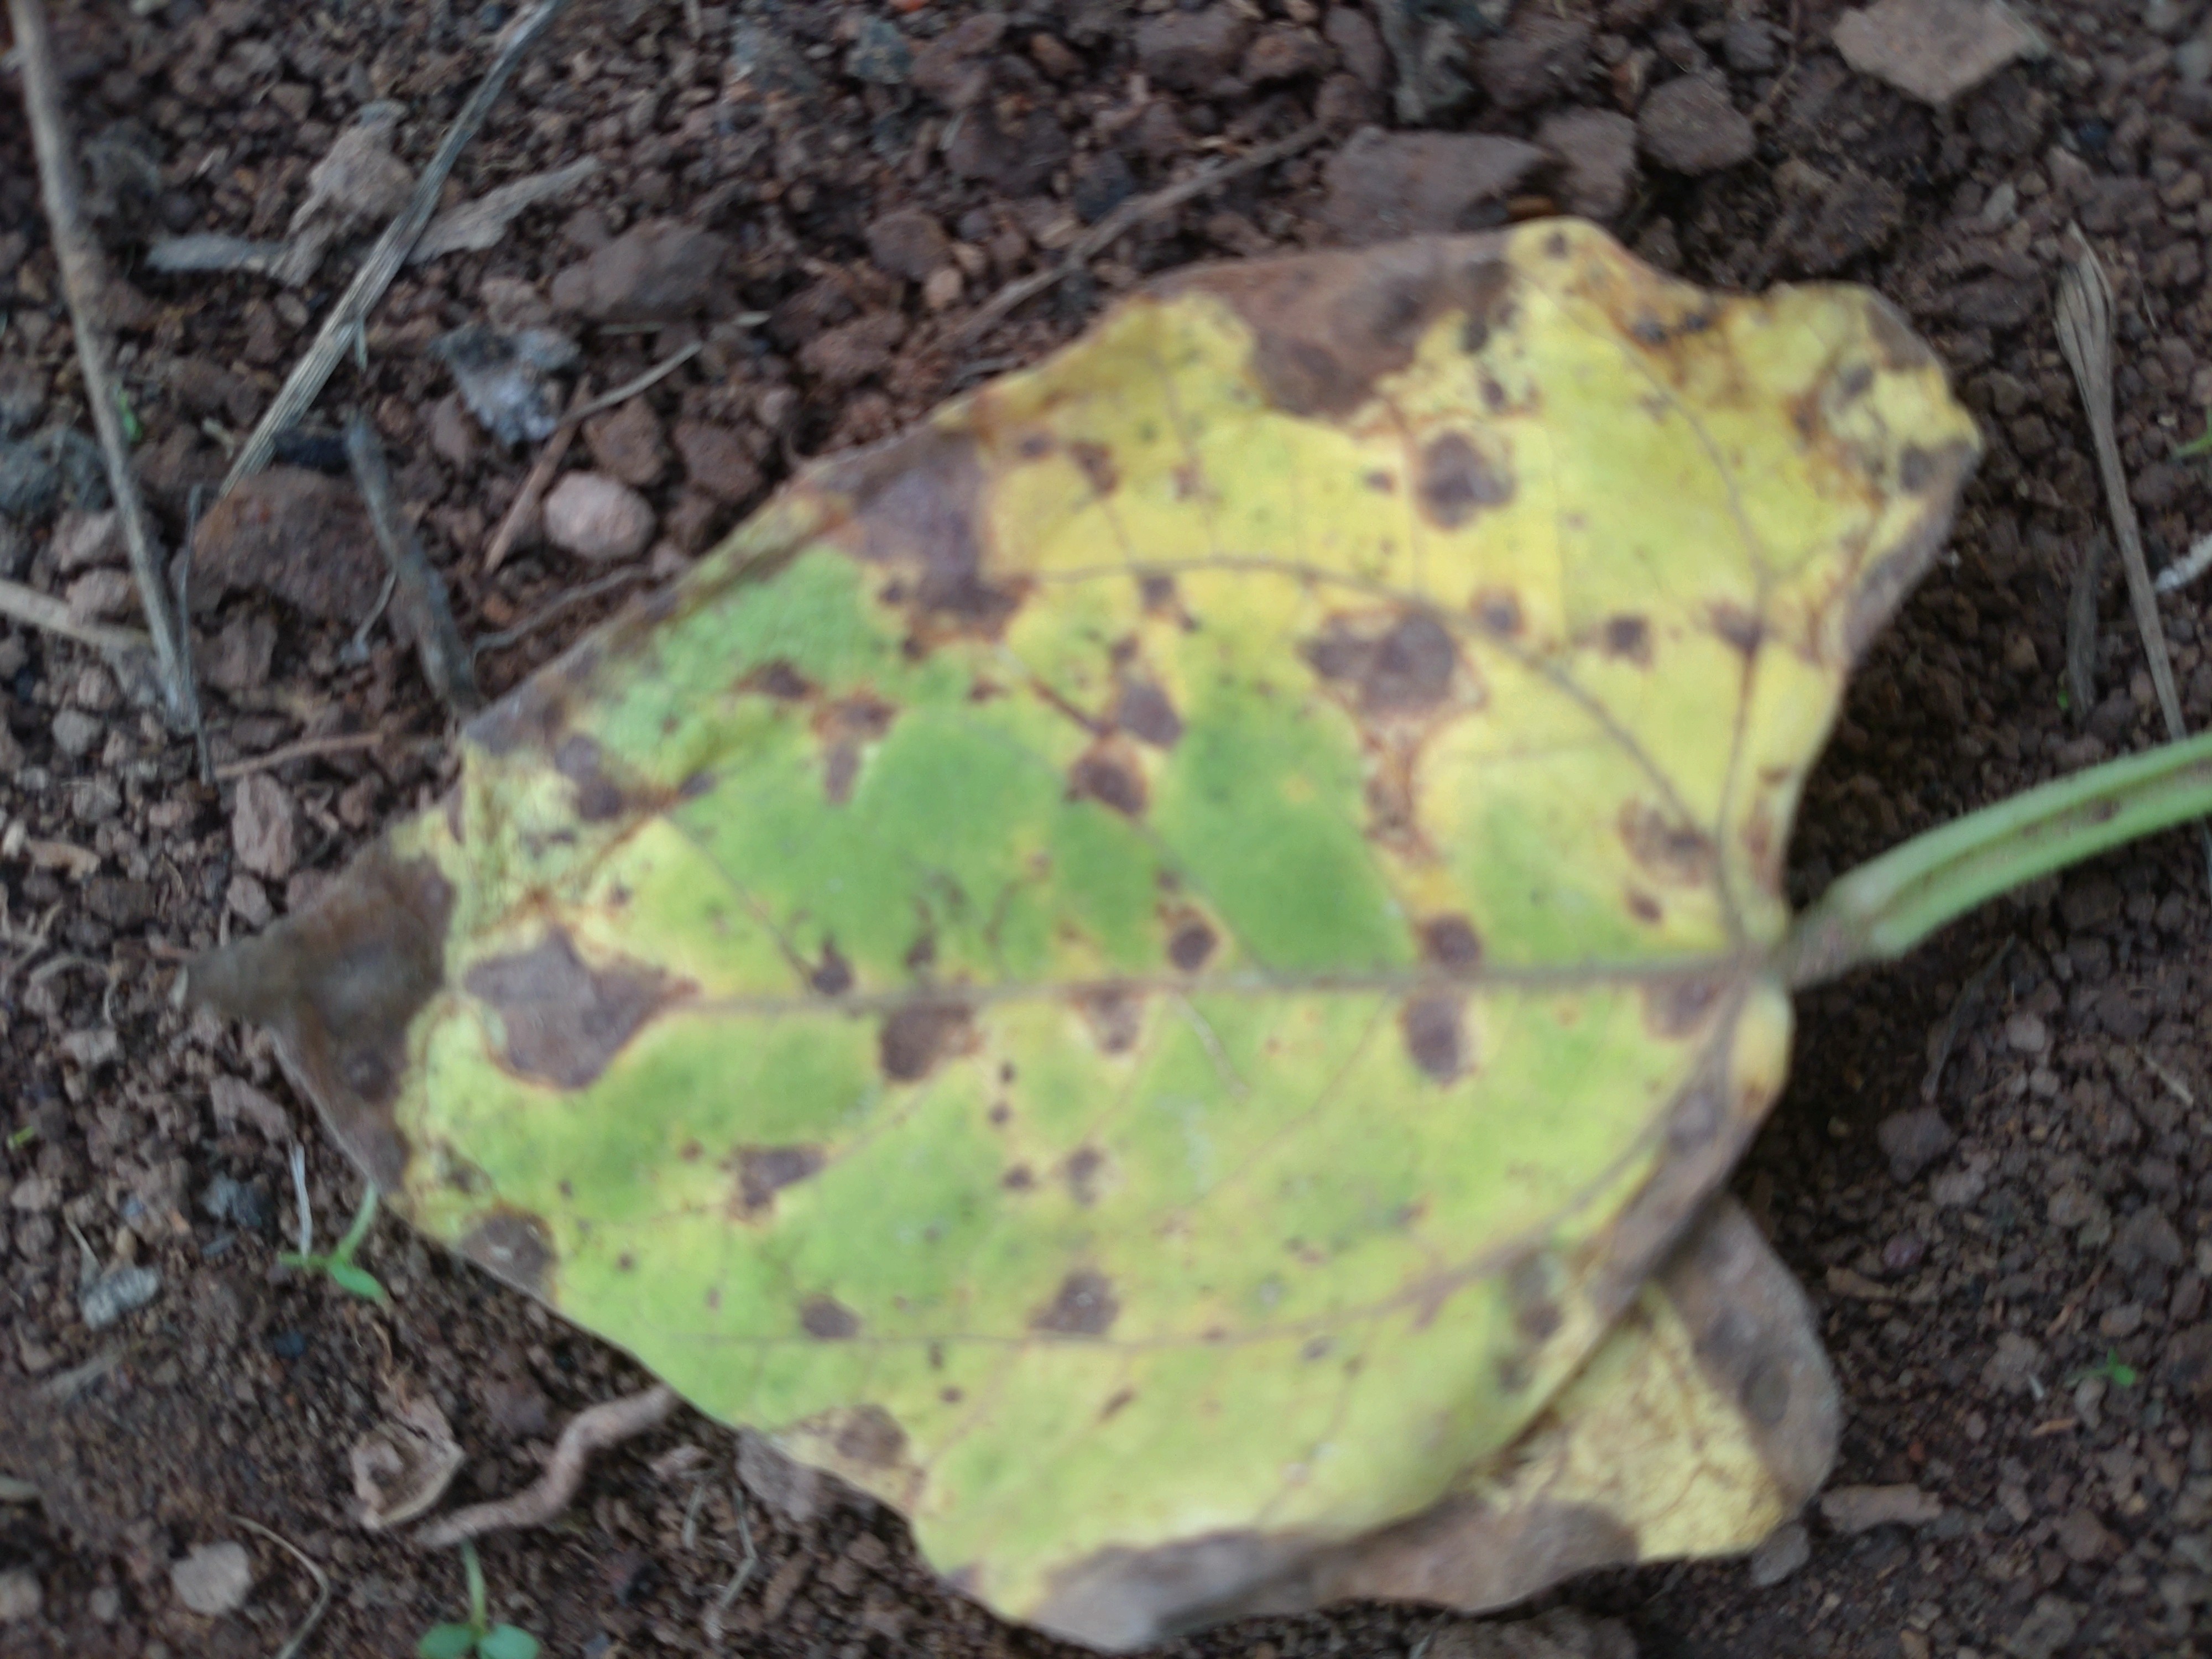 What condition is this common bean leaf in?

rust
